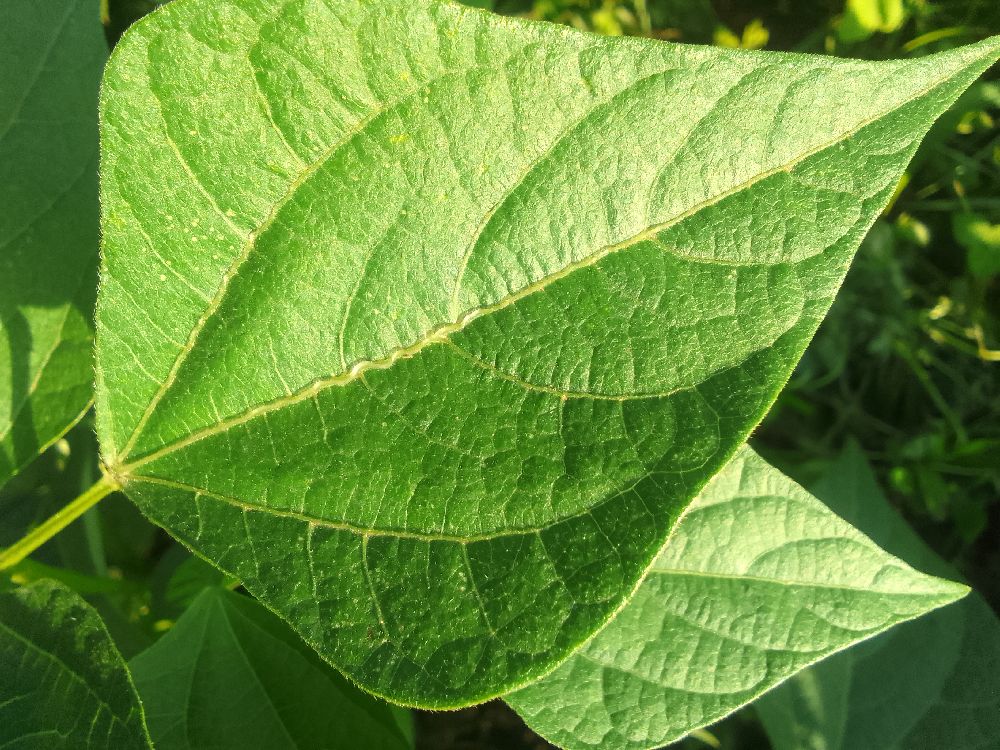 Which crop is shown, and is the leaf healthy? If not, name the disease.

common bean, healthy
